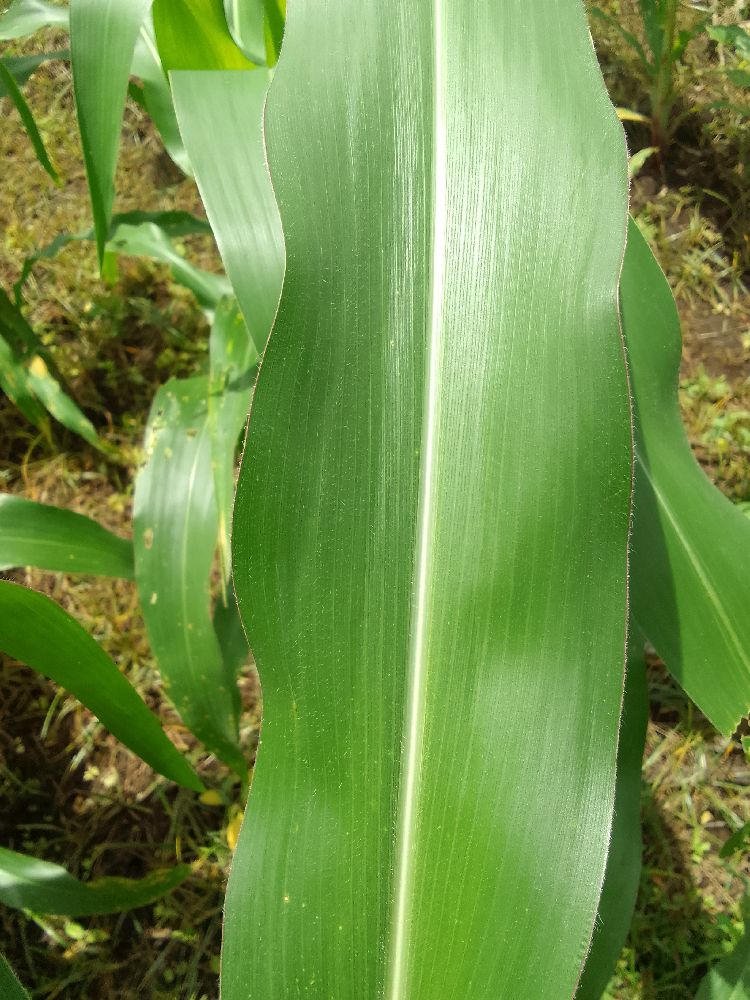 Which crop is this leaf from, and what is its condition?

maize, healthy
